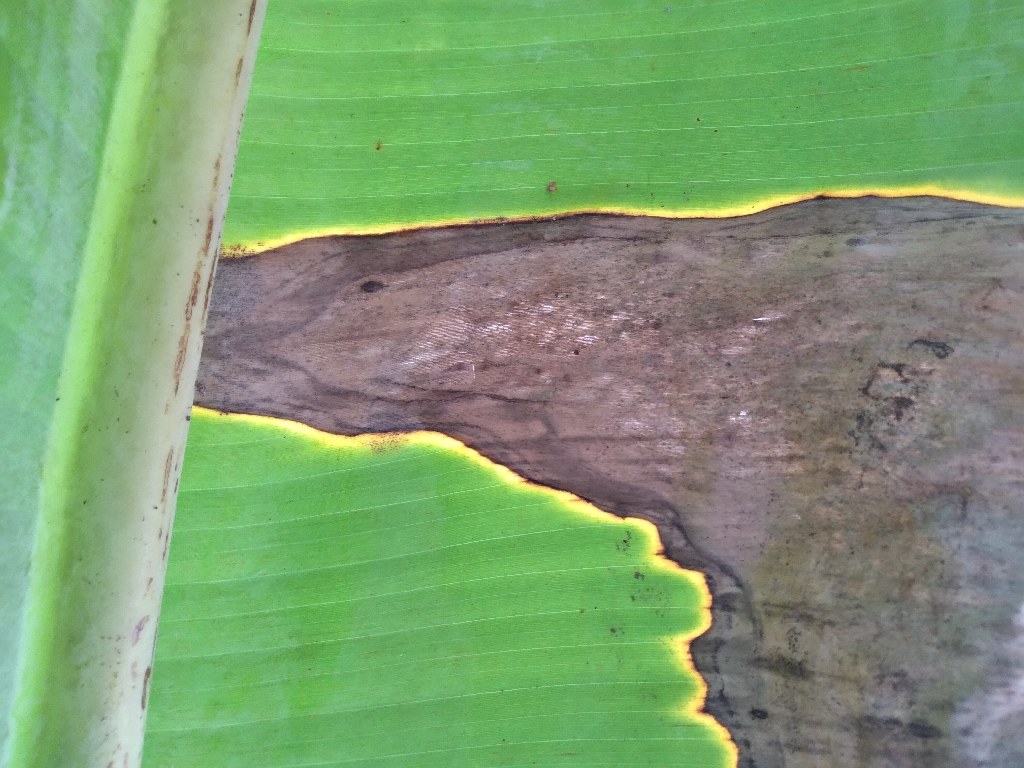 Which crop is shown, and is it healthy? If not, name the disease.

banana, black sigatoka
